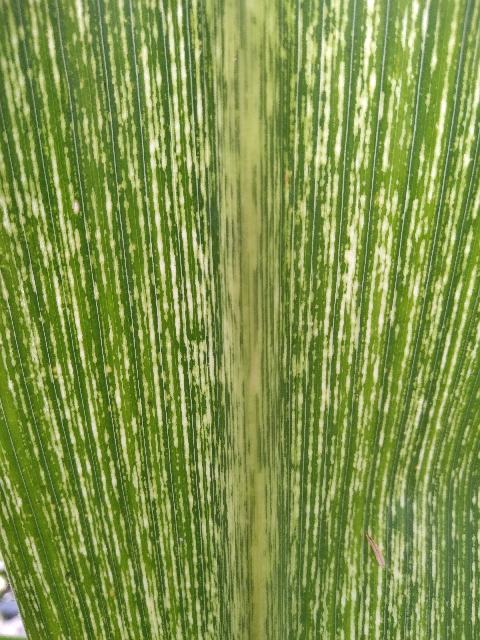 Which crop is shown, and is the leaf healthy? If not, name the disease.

maize, maize streak virus
